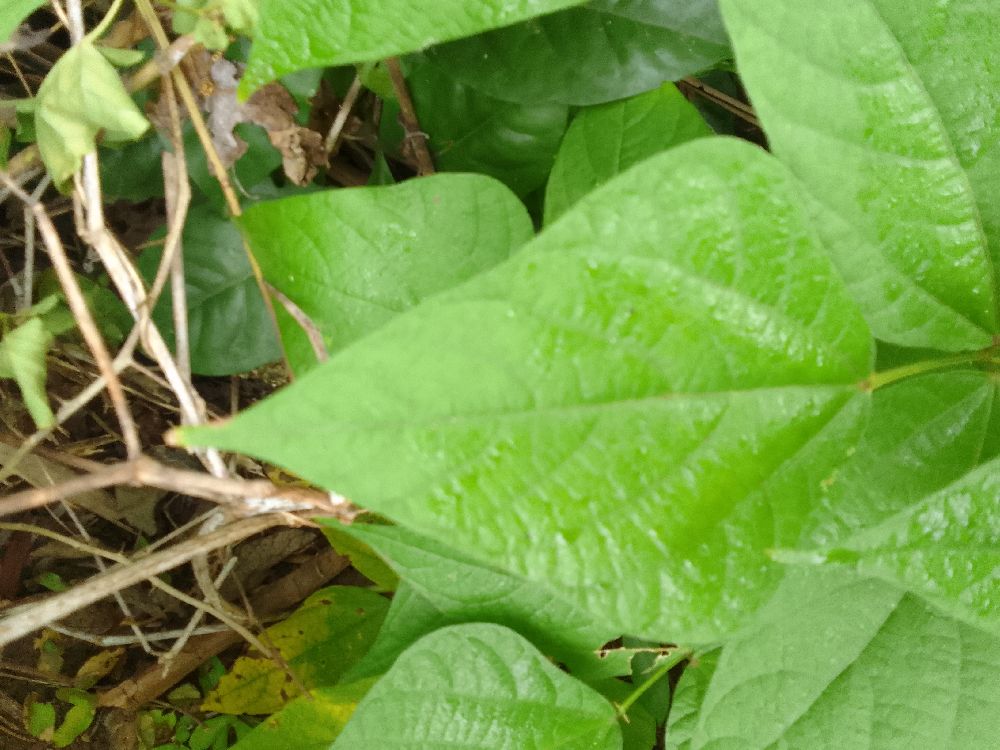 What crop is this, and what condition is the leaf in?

common bean, healthy
